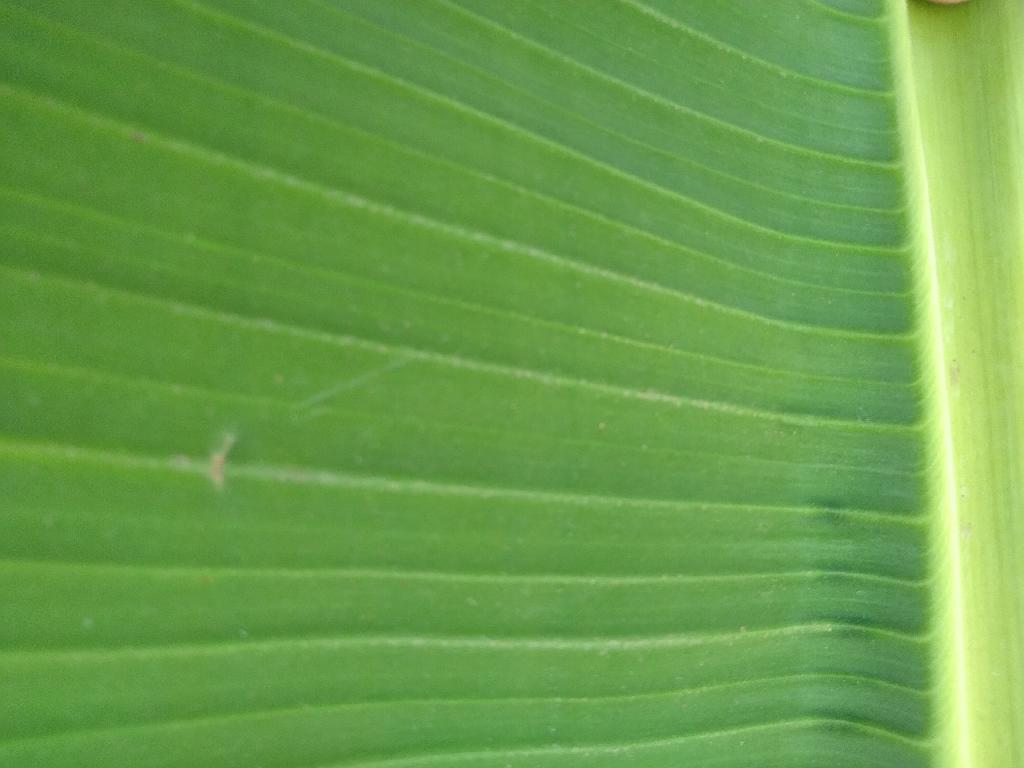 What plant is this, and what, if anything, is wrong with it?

banana, healthy
